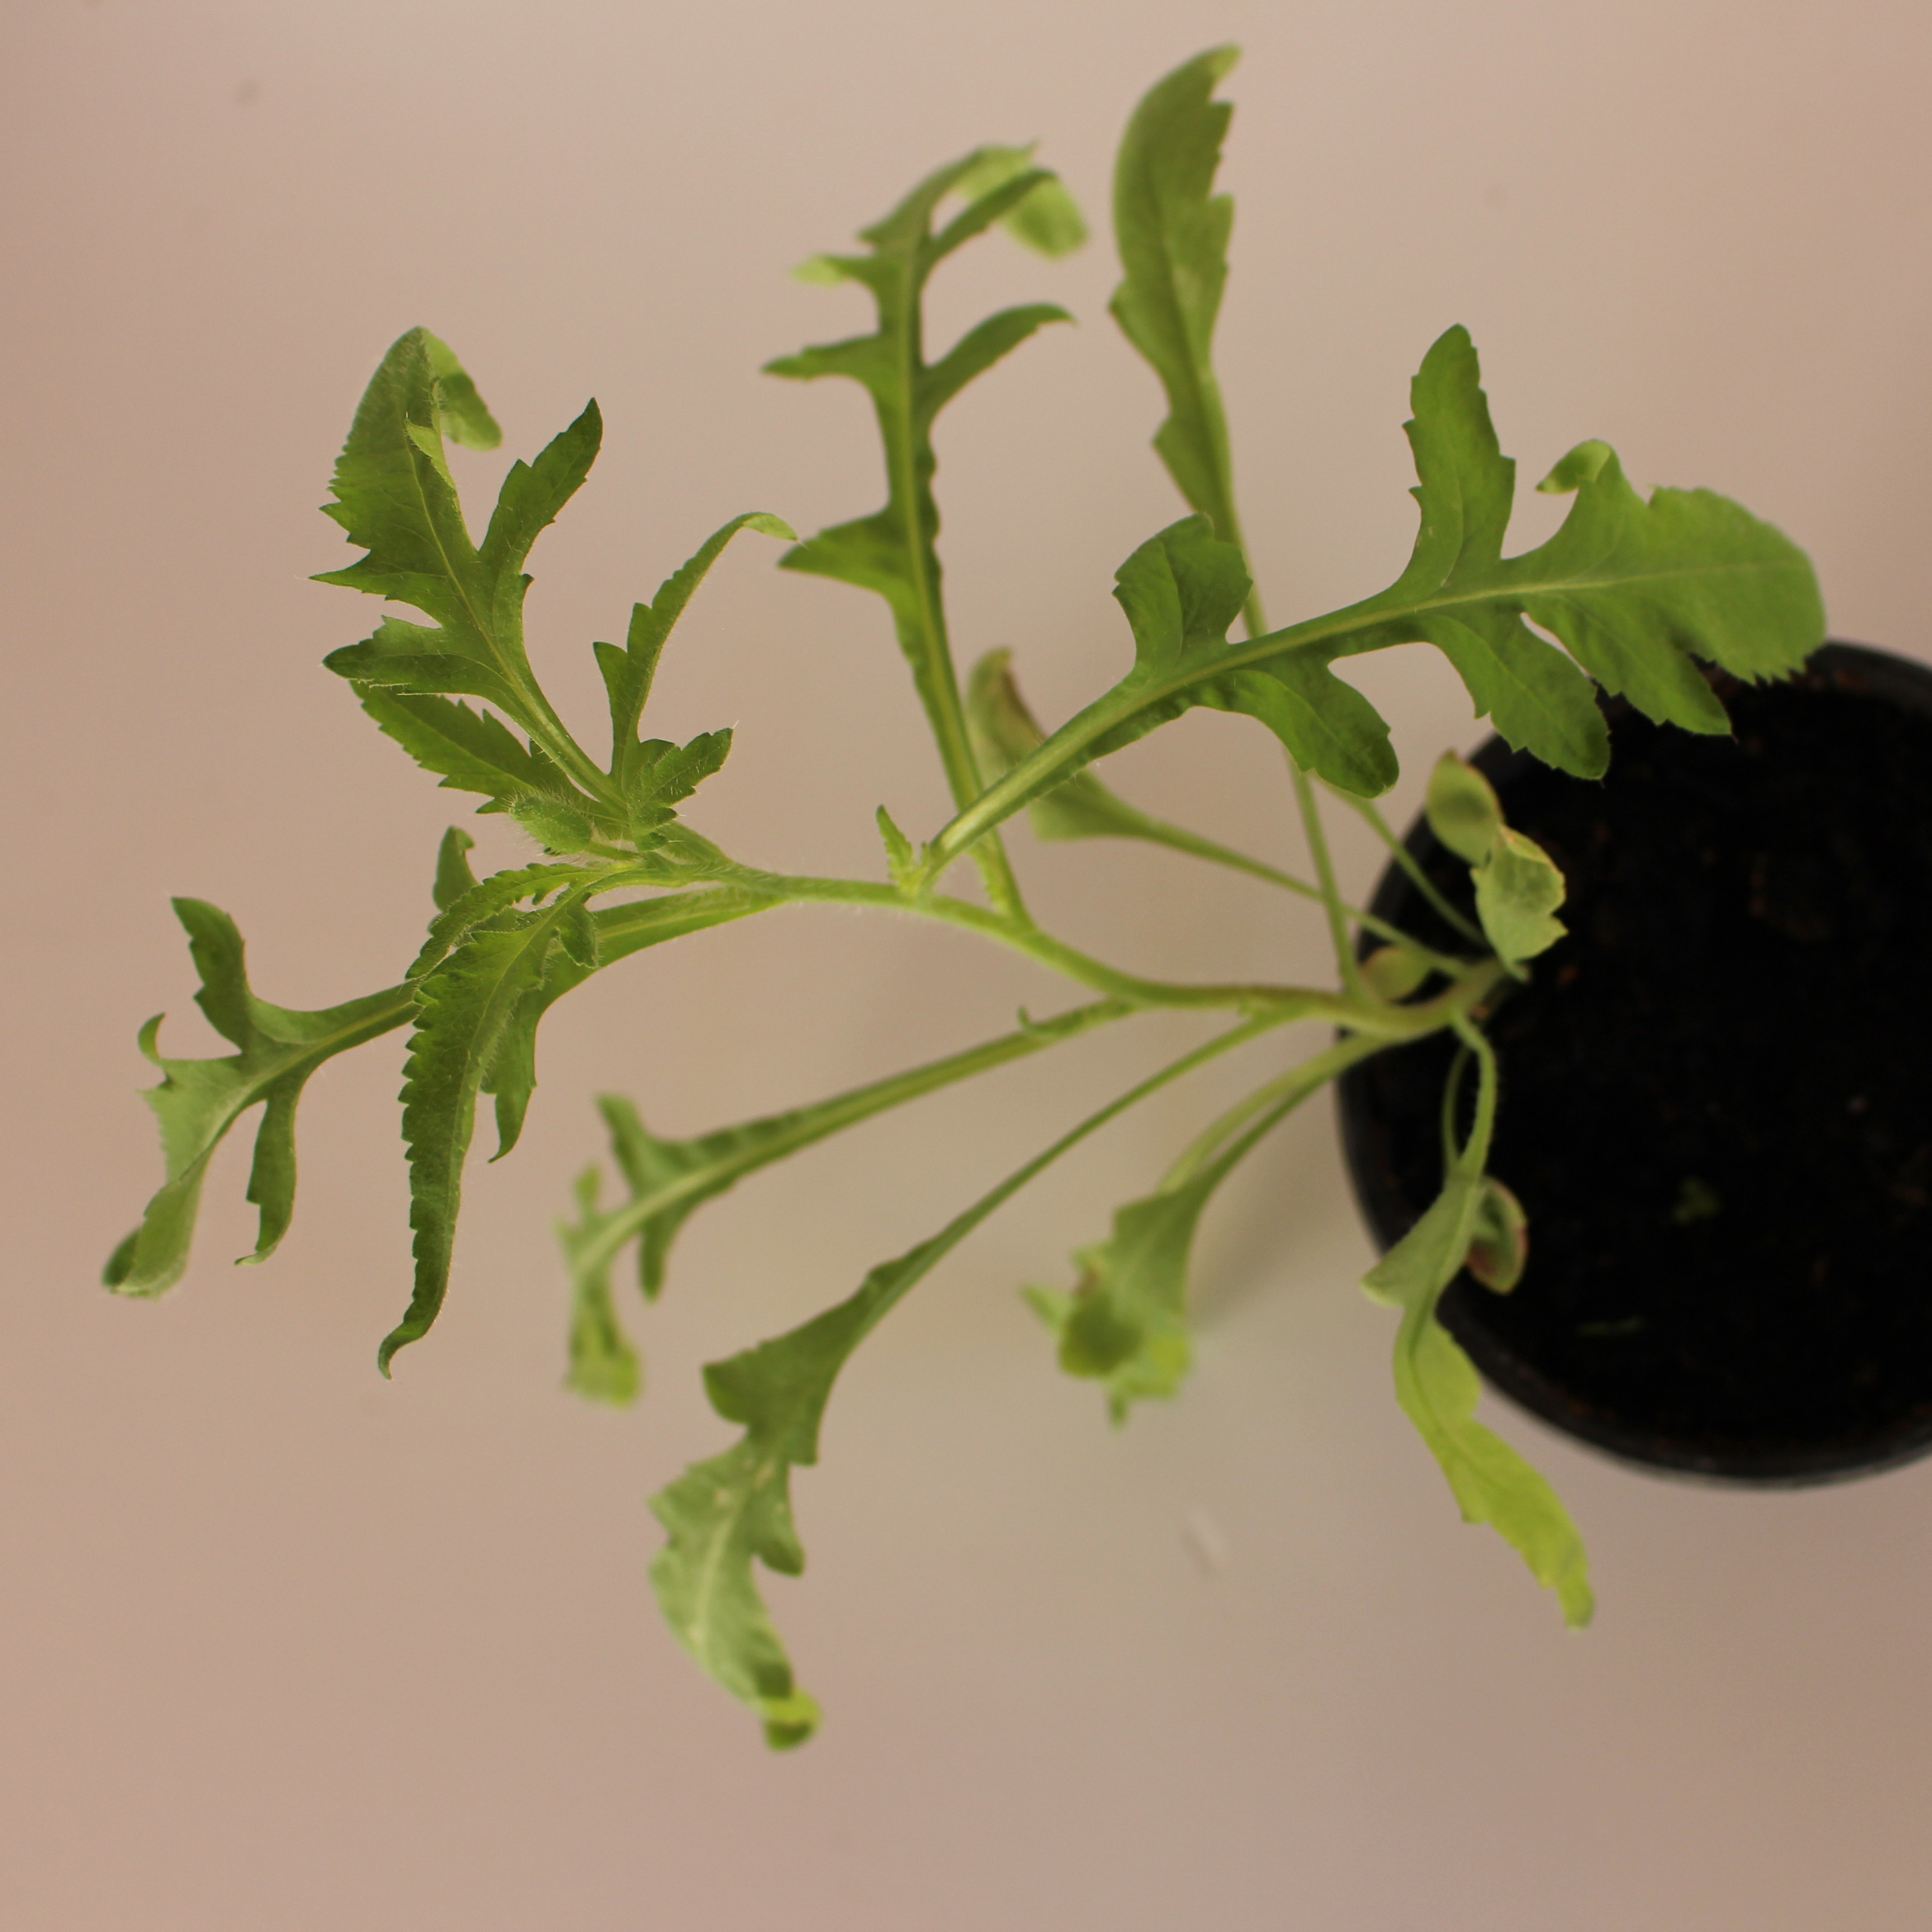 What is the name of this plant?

Papaver rhoeas
